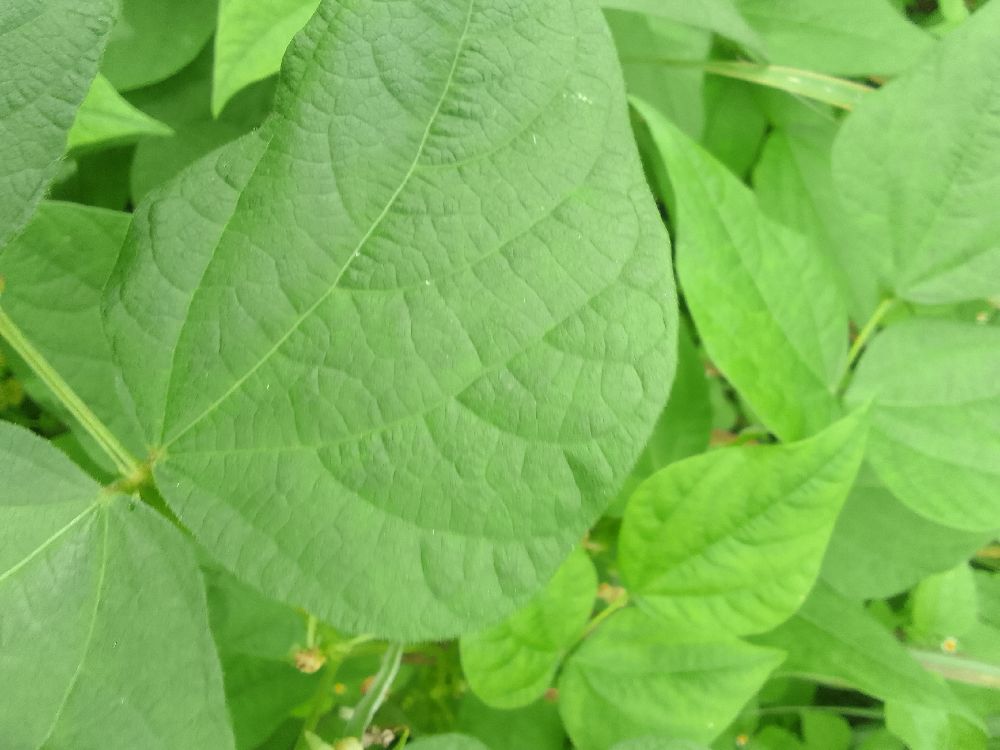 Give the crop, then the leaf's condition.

common bean, healthy
